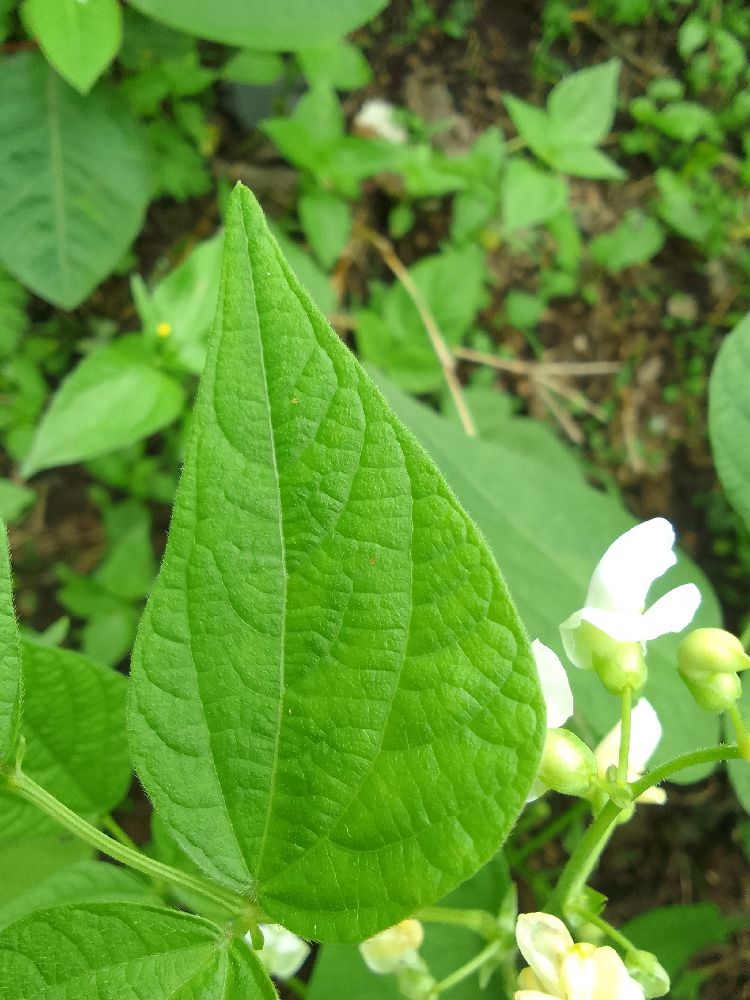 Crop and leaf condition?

common bean, healthy
